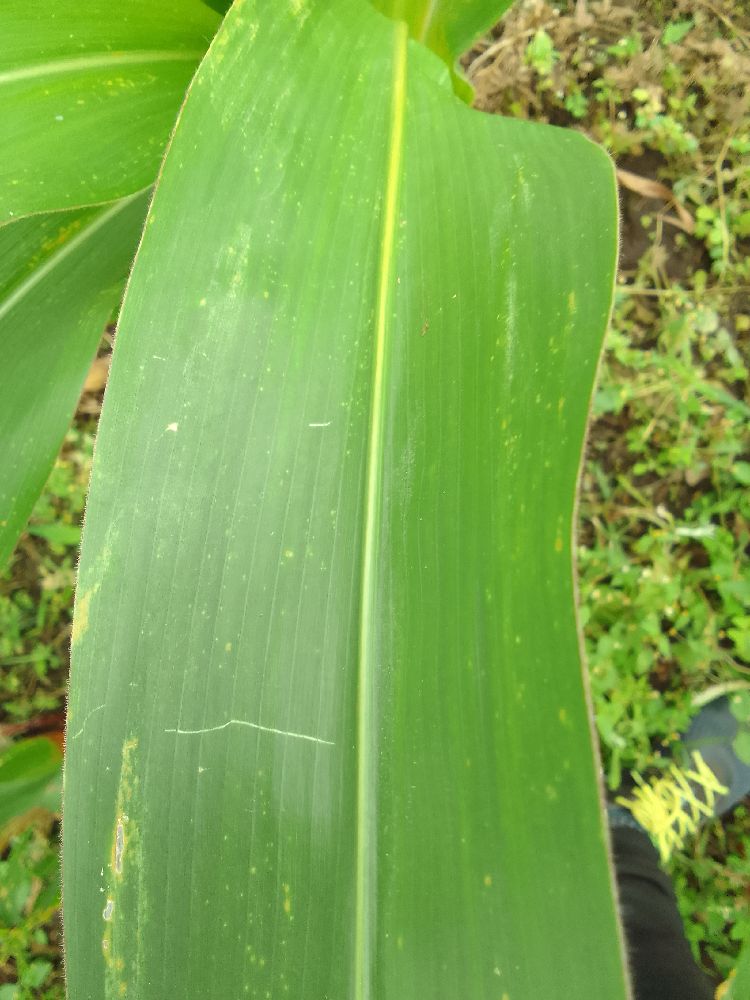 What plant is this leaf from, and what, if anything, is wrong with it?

maize, healthy
